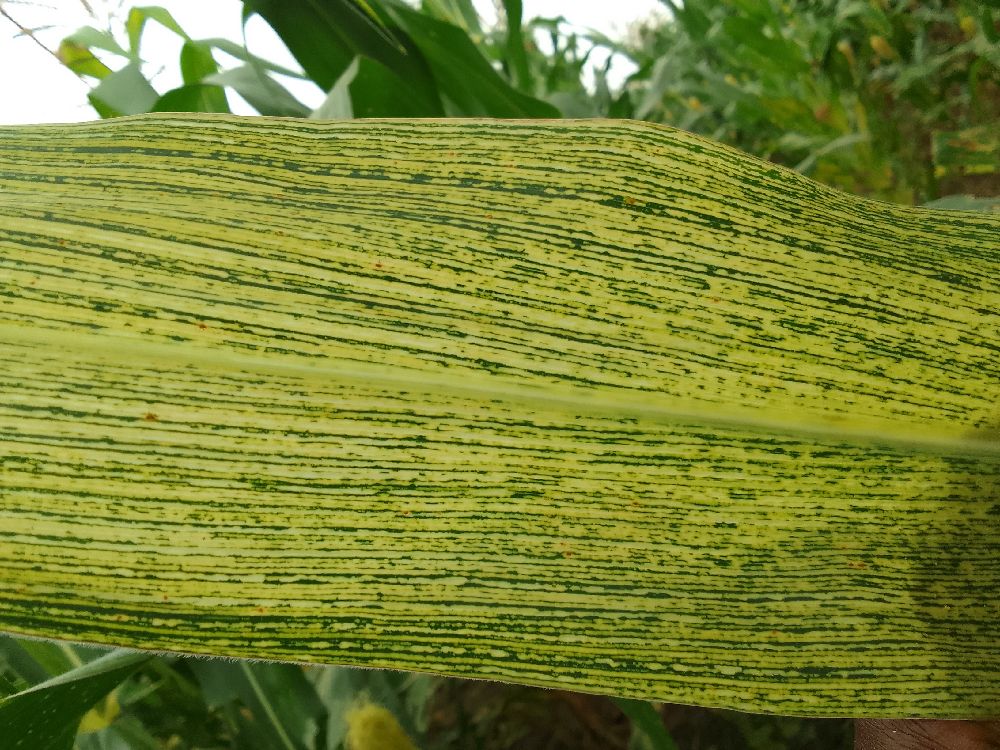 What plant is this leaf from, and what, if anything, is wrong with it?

maize, maize streak virus
